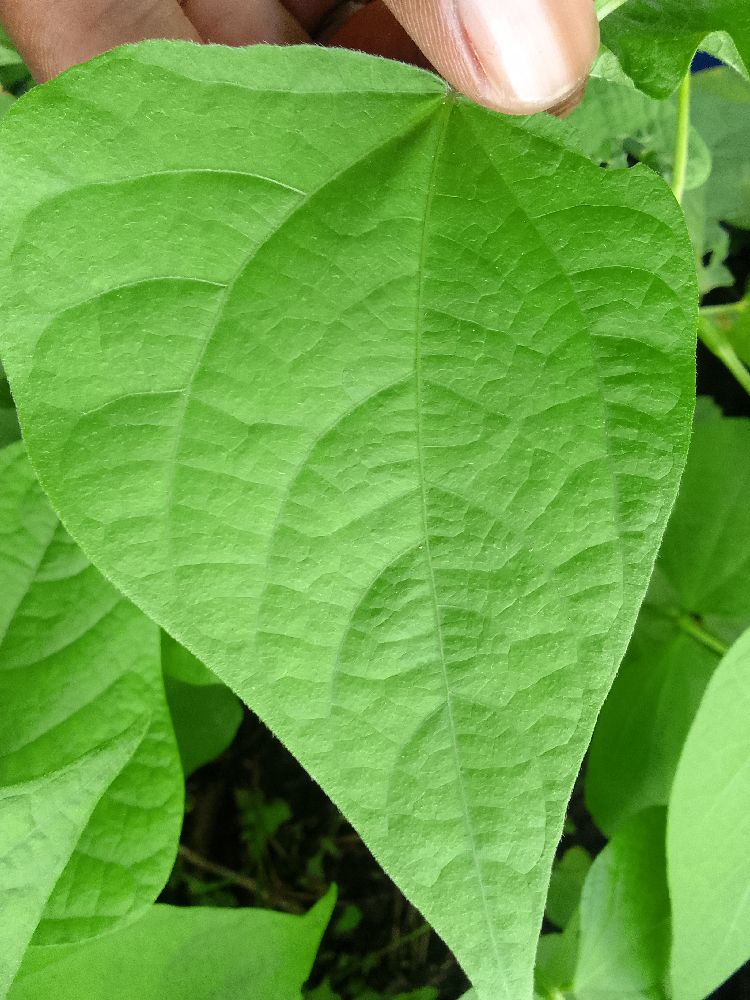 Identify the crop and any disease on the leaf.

common bean, healthy
